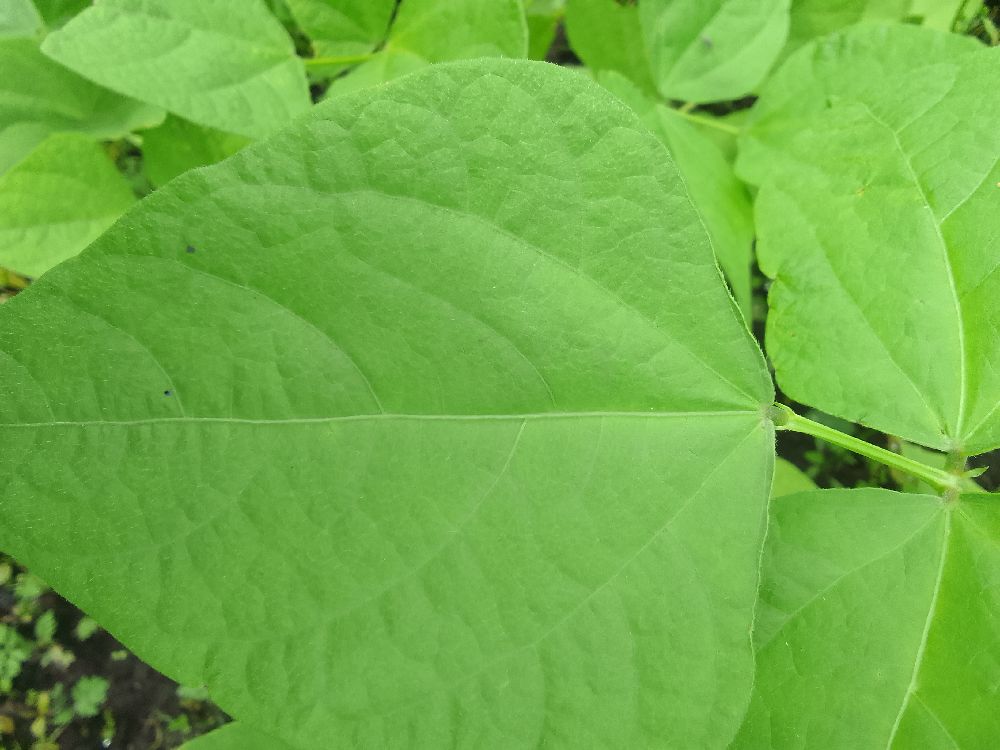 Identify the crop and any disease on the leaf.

common bean, healthy
